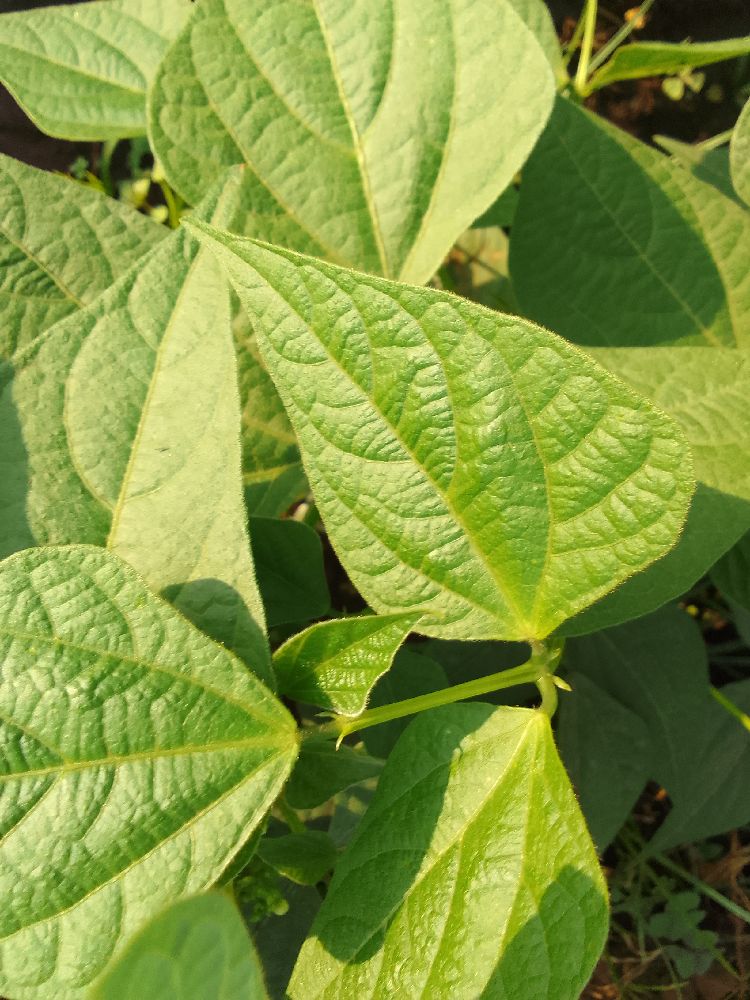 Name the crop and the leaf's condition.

common bean, healthy
